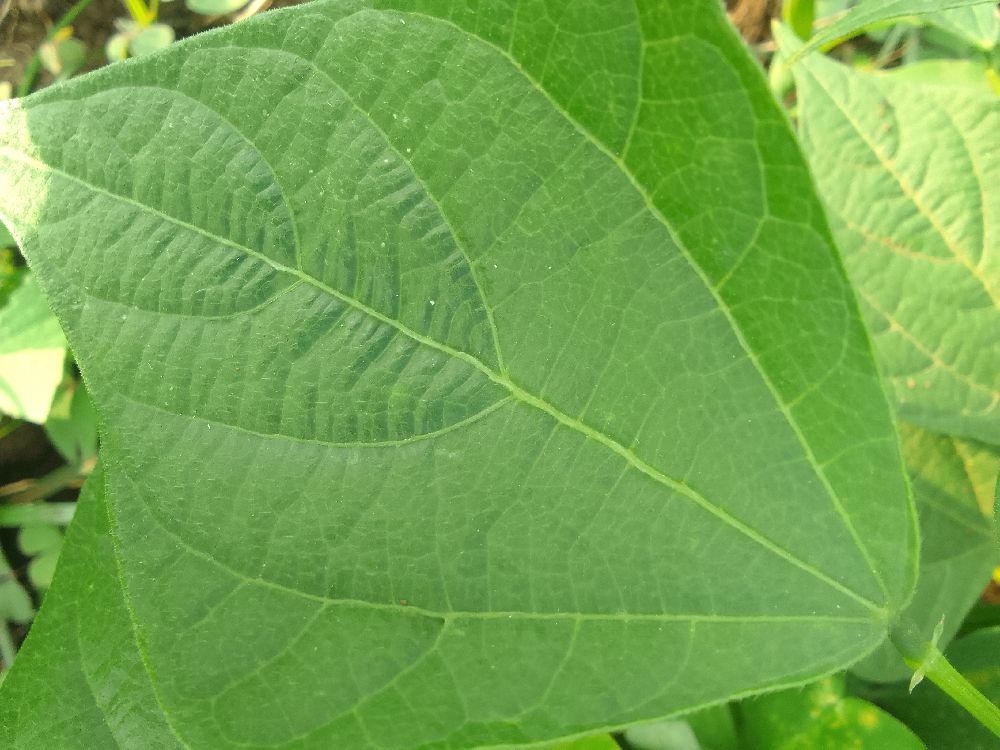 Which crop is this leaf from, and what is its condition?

common bean, healthy
